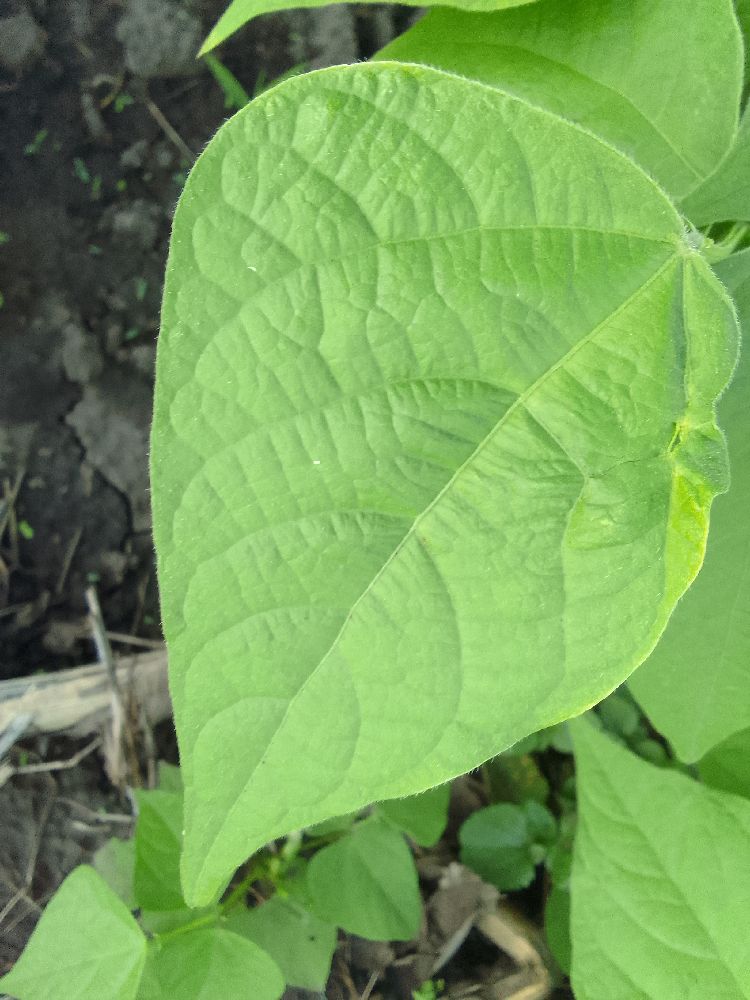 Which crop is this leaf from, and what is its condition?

common bean, healthy
